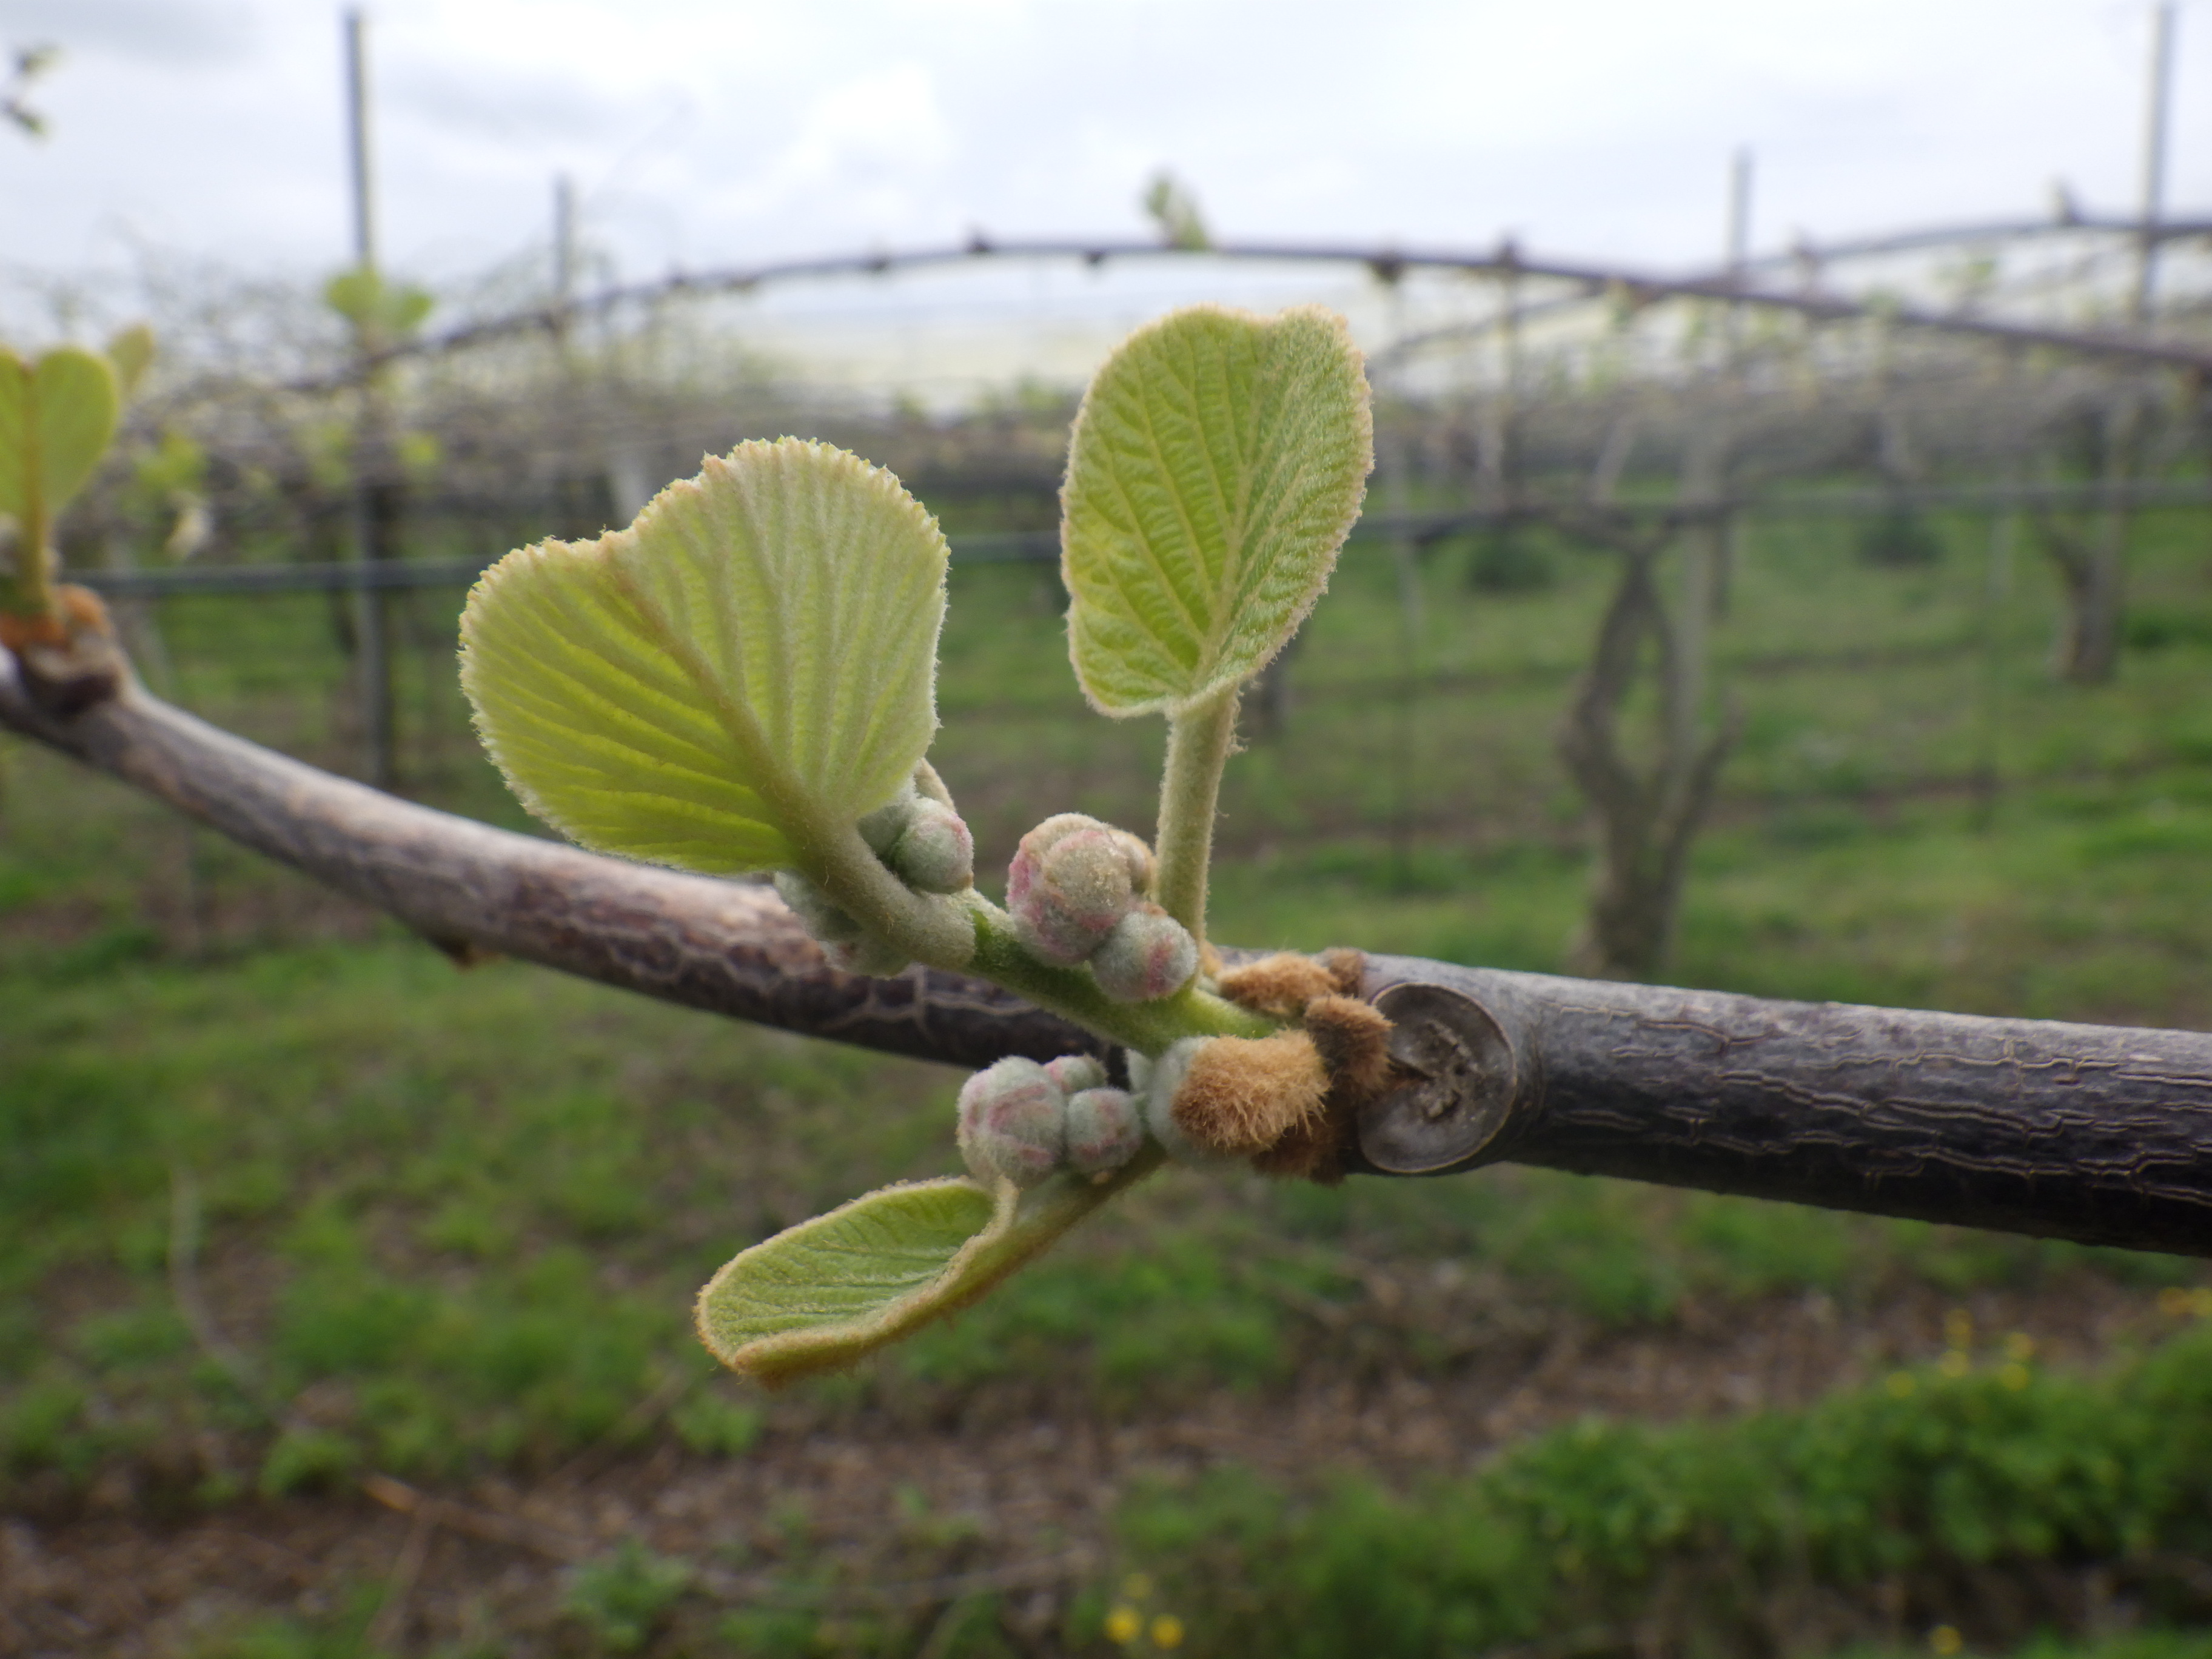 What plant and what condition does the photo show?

kiwi, healthy
